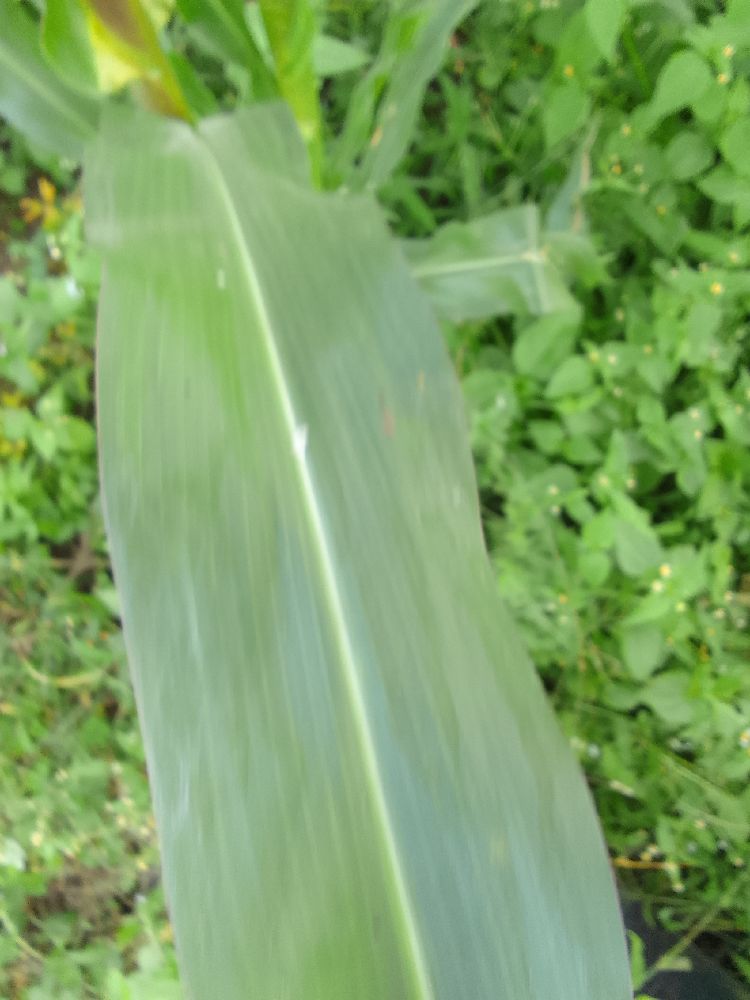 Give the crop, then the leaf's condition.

maize, healthy
